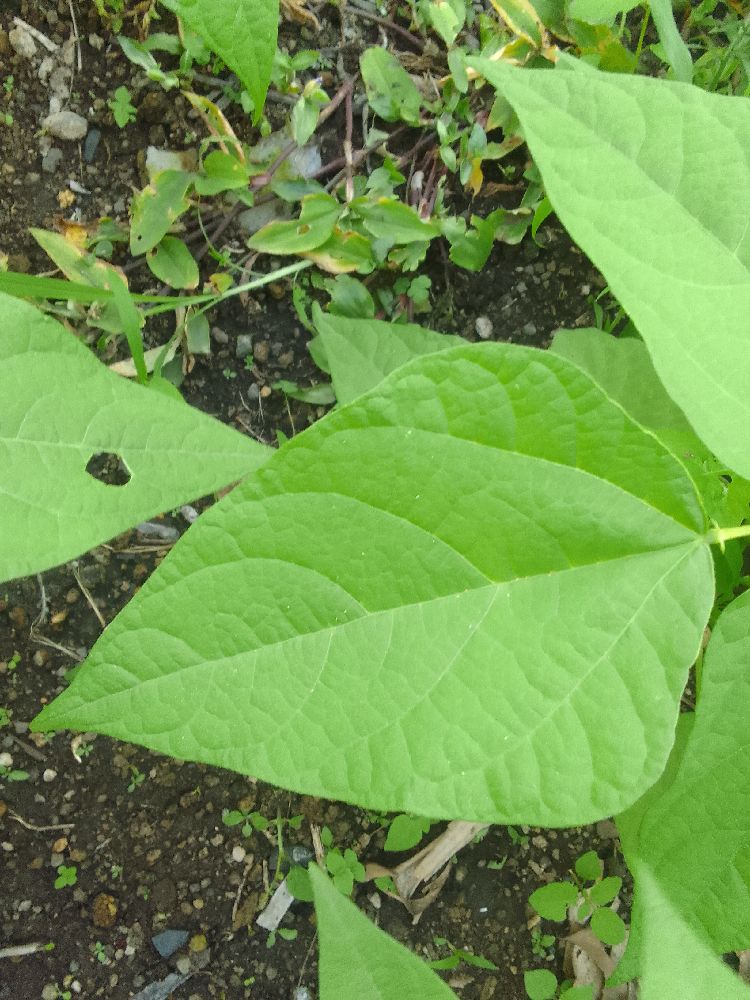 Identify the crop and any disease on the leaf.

common bean, healthy
